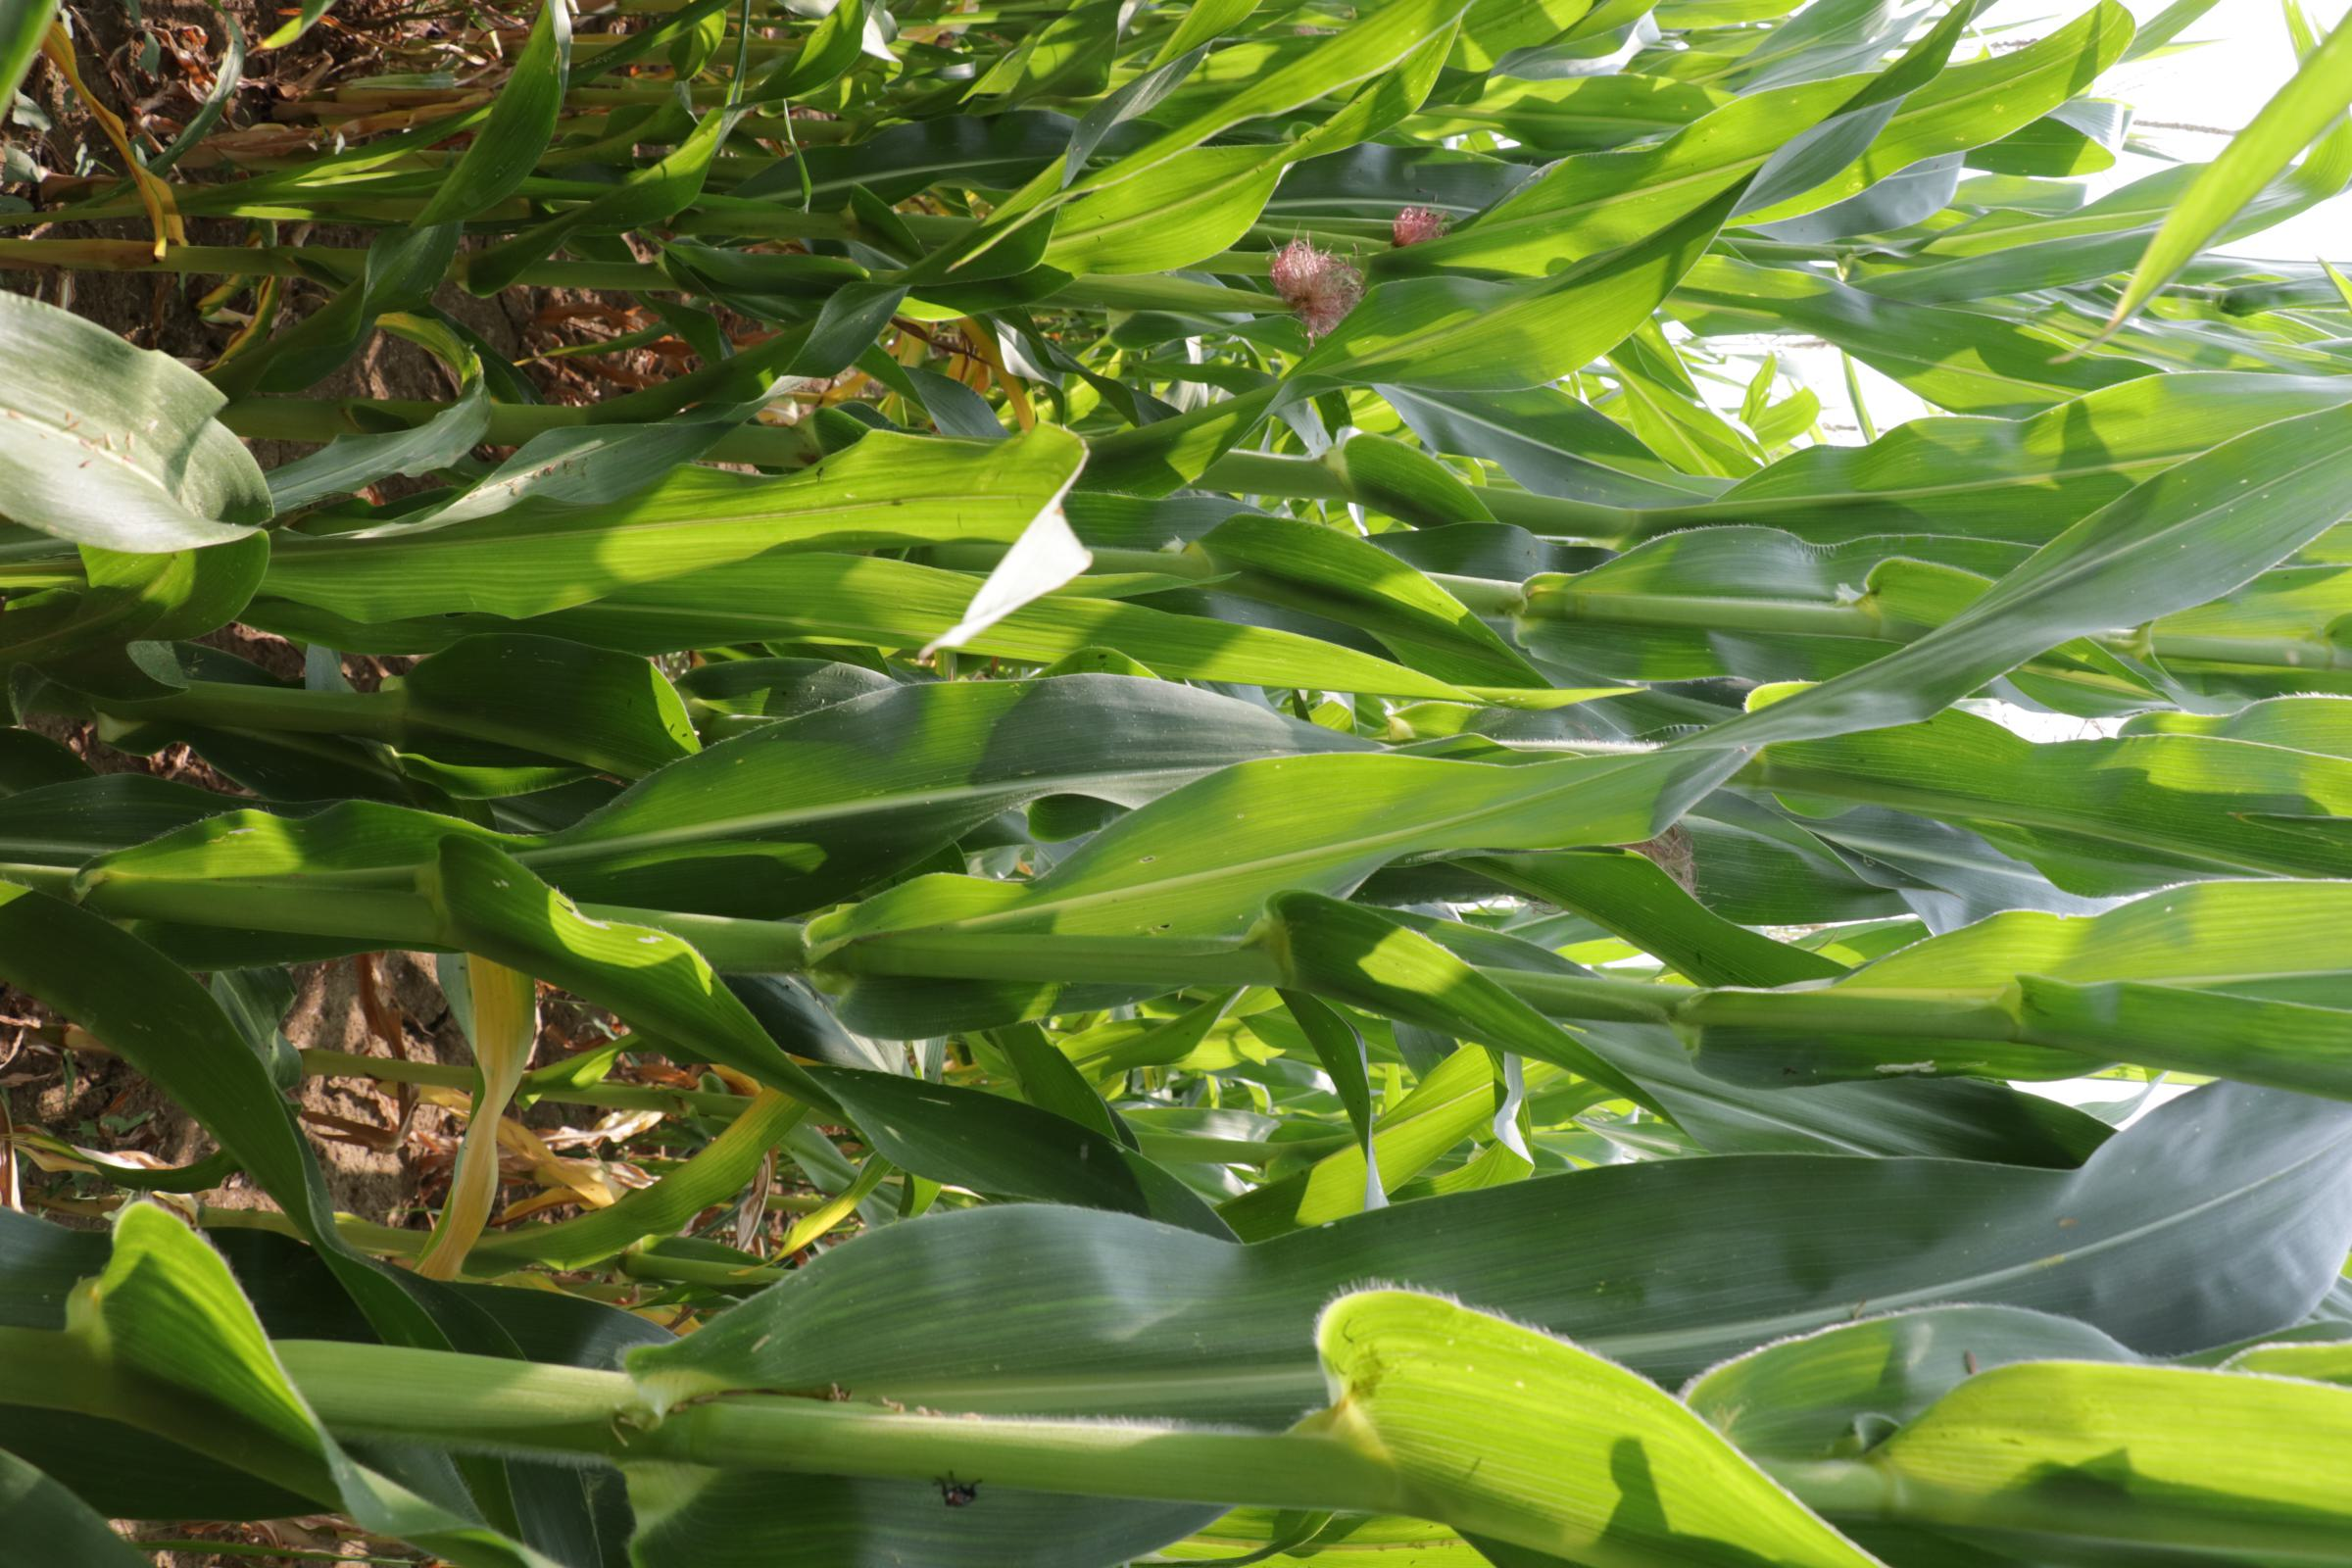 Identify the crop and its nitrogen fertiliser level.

maize, no added nitrogen
